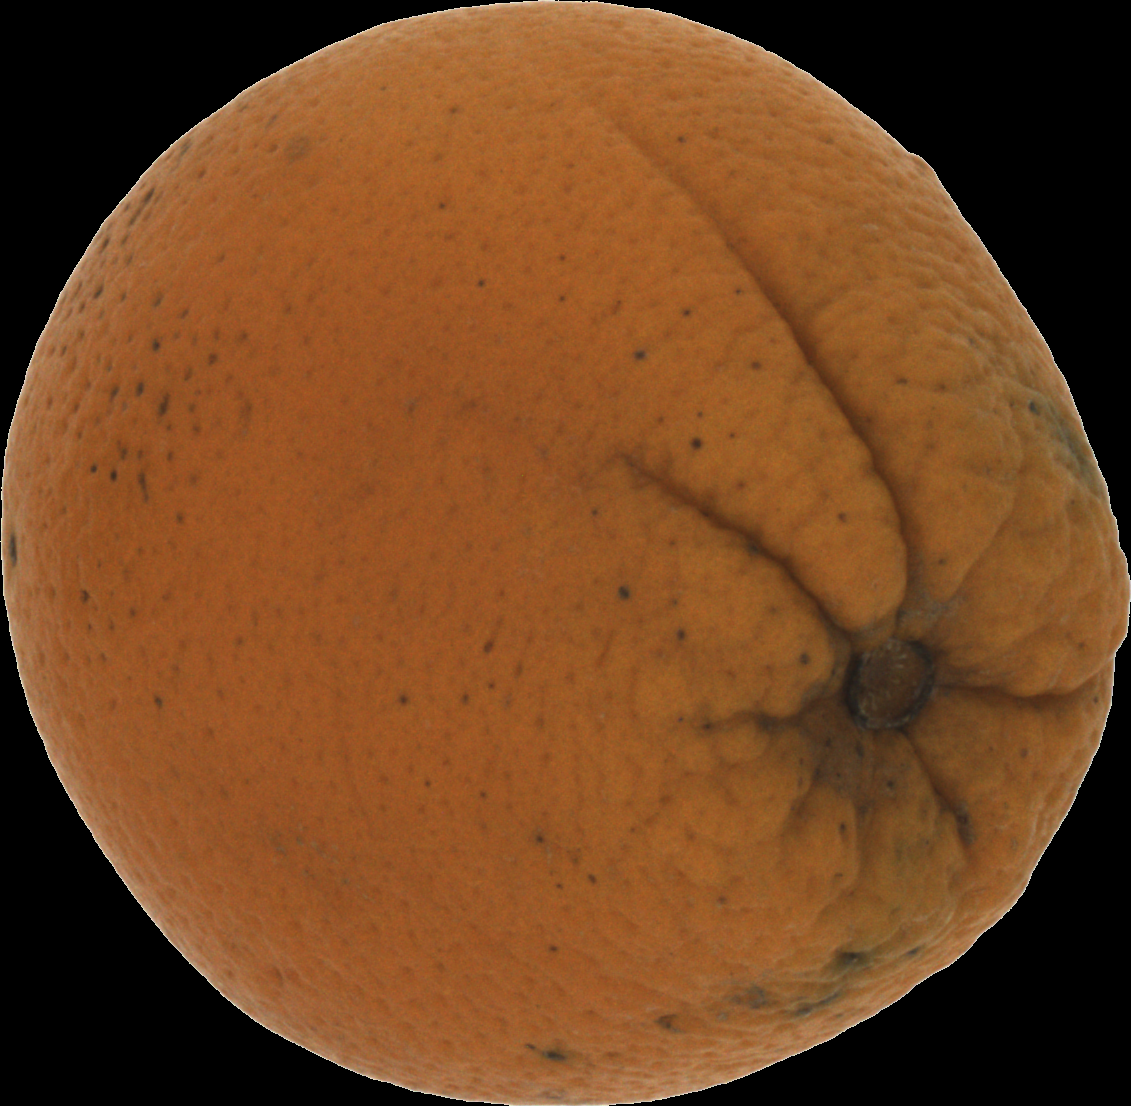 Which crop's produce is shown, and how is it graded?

orange, bad
